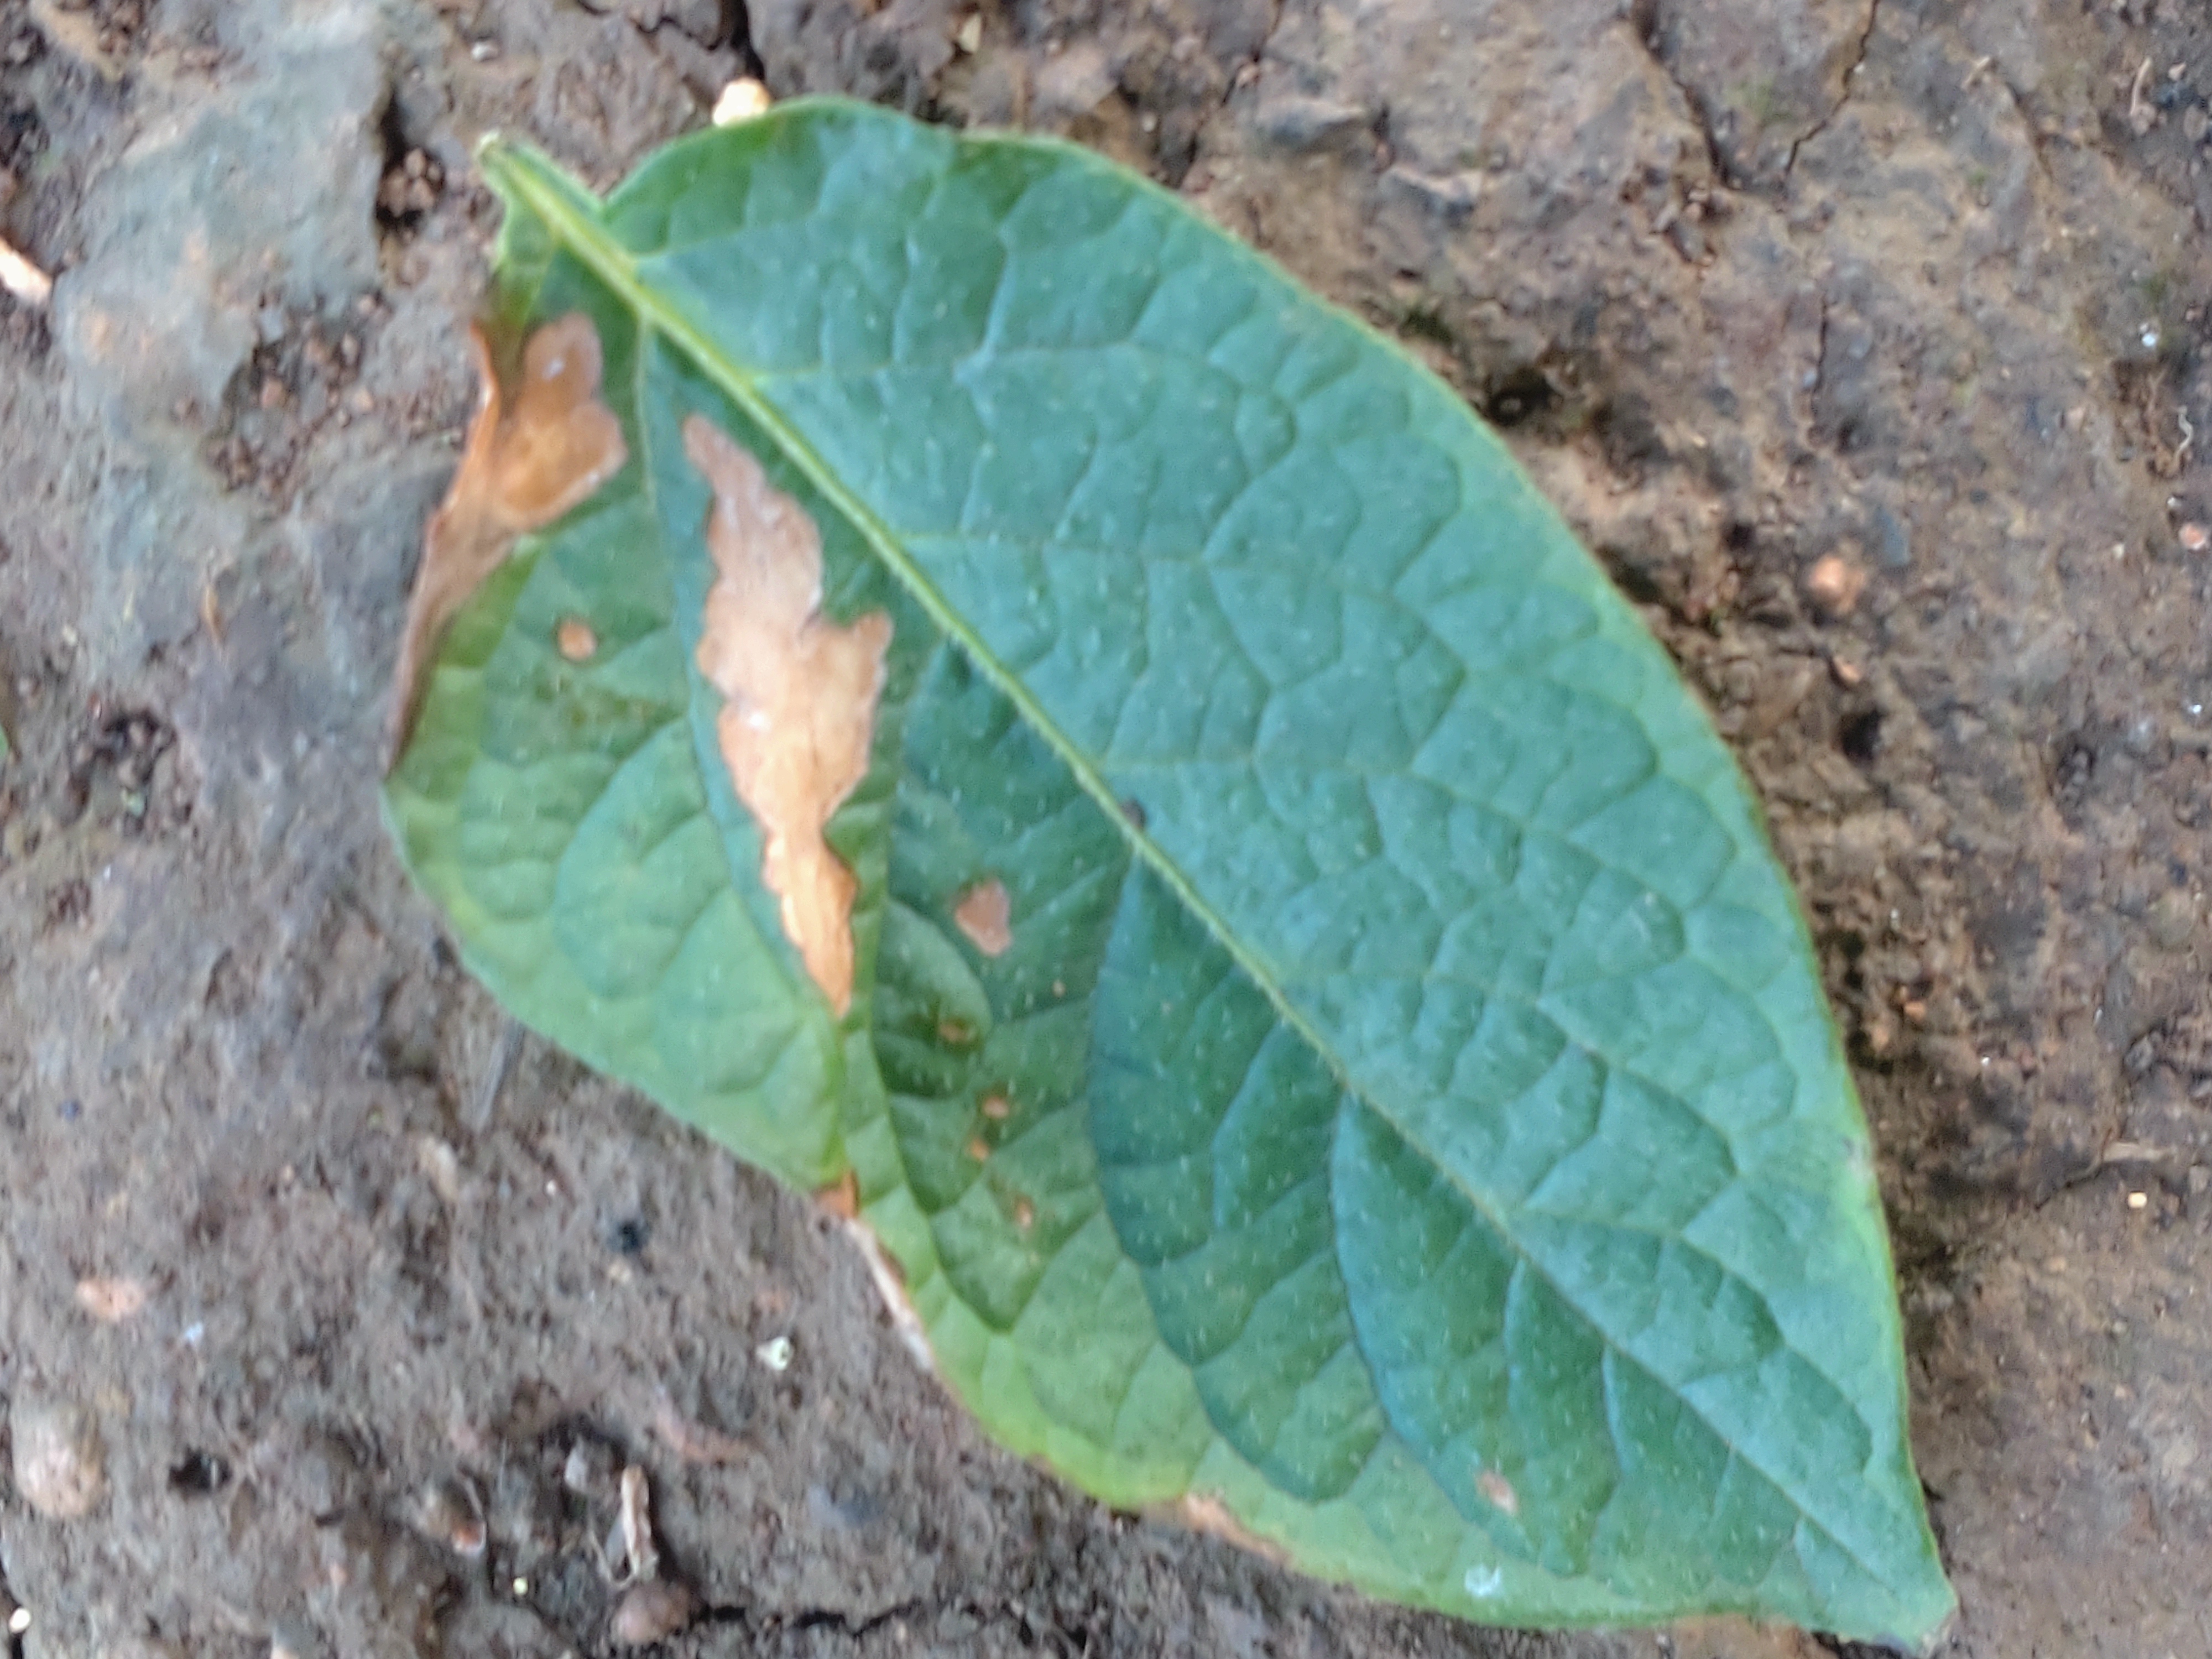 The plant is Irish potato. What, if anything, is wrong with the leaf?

early blight
